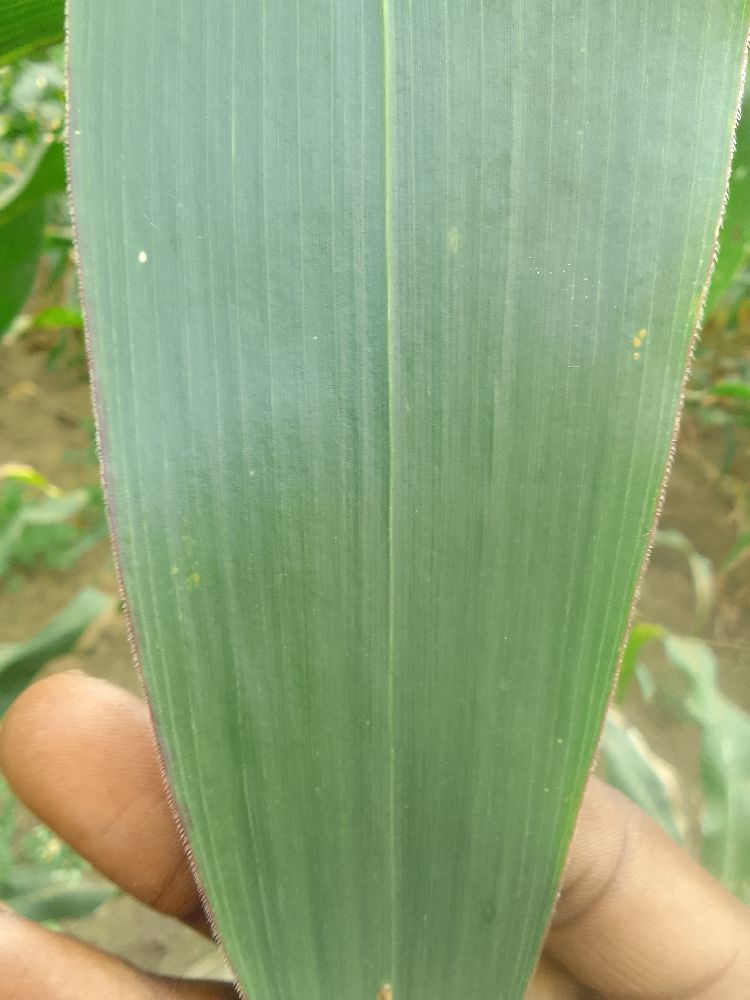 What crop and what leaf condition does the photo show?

maize, healthy
